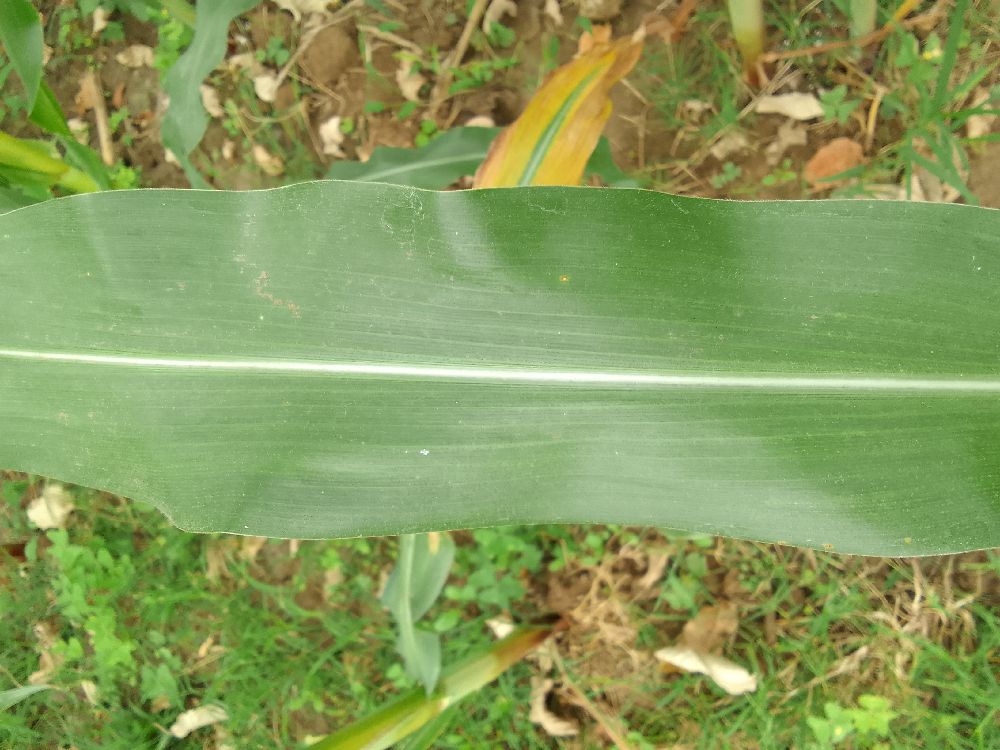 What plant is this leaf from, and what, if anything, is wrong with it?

maize, healthy
